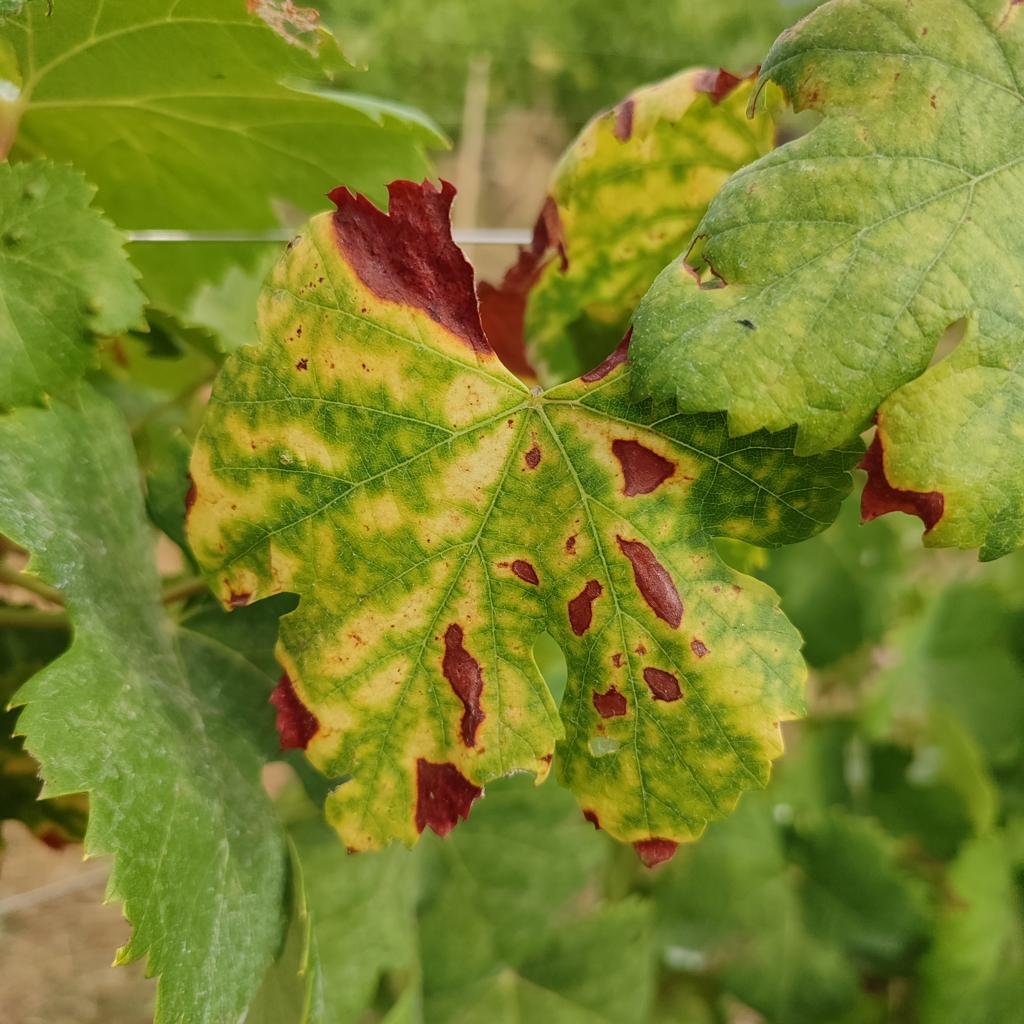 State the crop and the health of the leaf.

grapevine, esca complex
